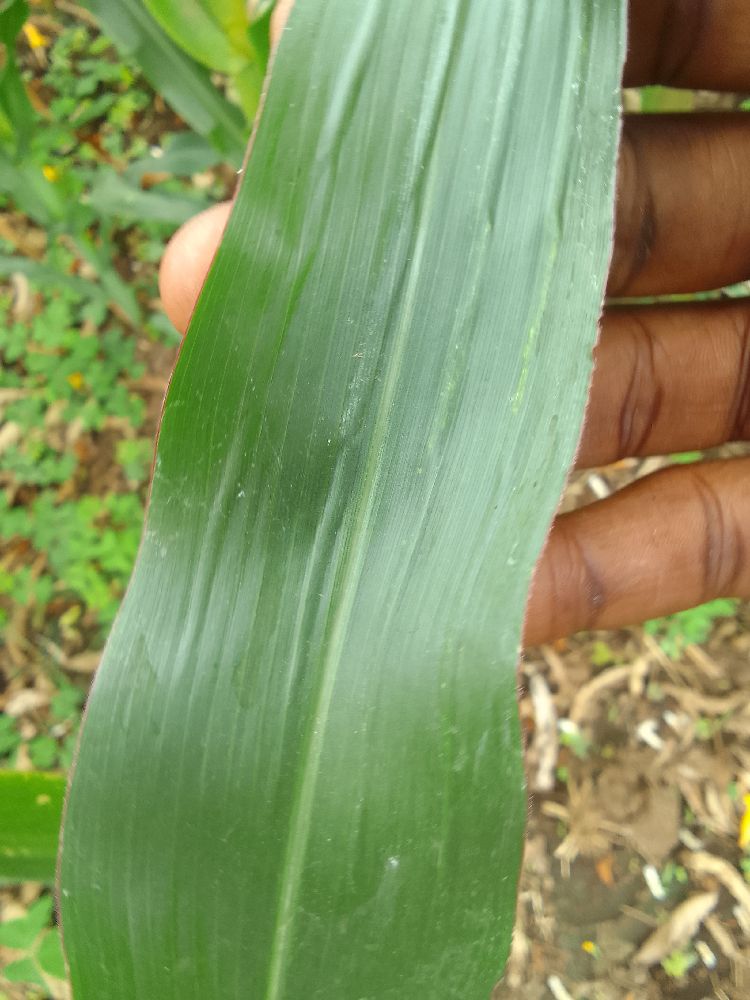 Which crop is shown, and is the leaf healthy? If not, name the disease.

maize, healthy
